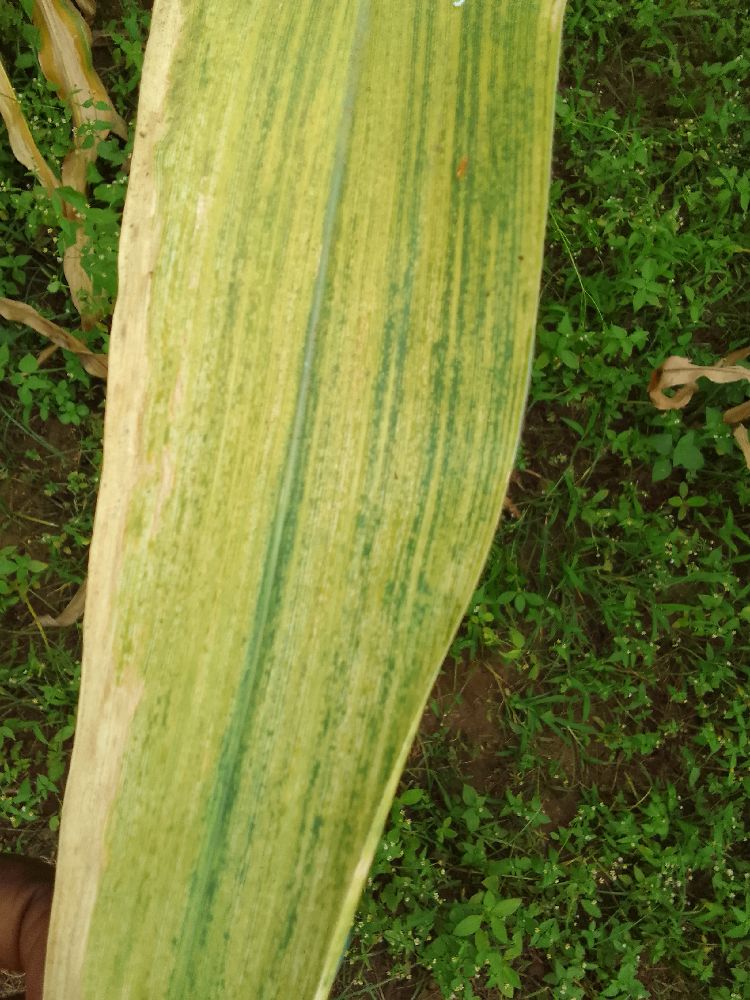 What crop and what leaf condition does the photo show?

maize, maize lethal necrosis
